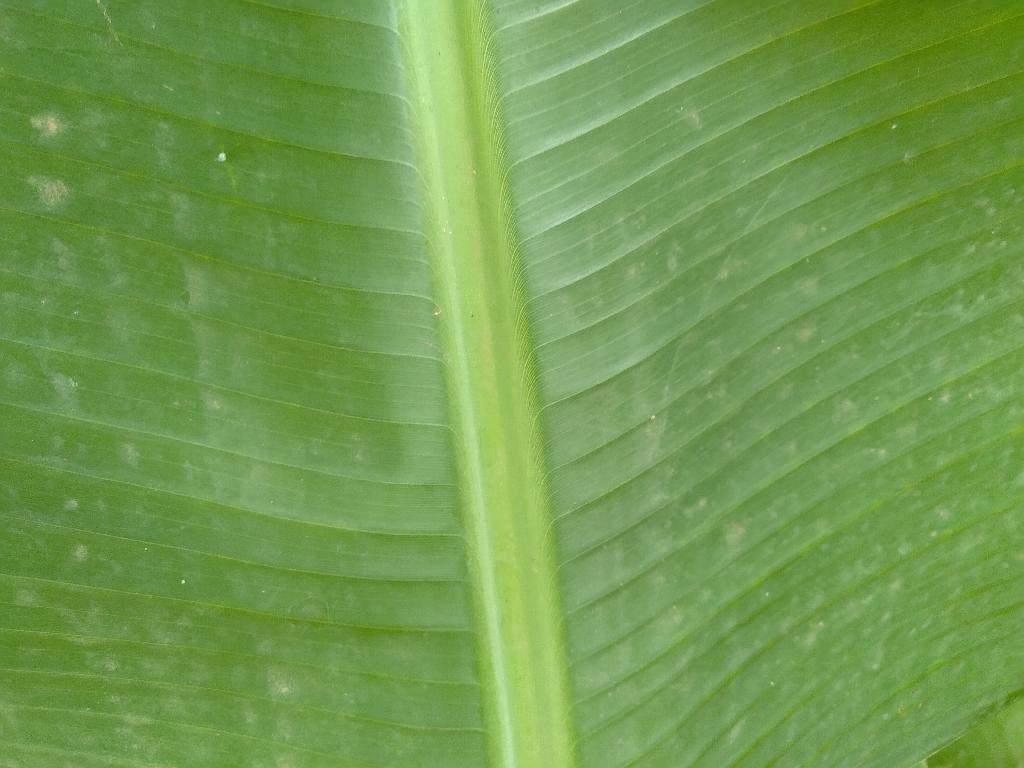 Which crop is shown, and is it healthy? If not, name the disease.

banana, healthy
